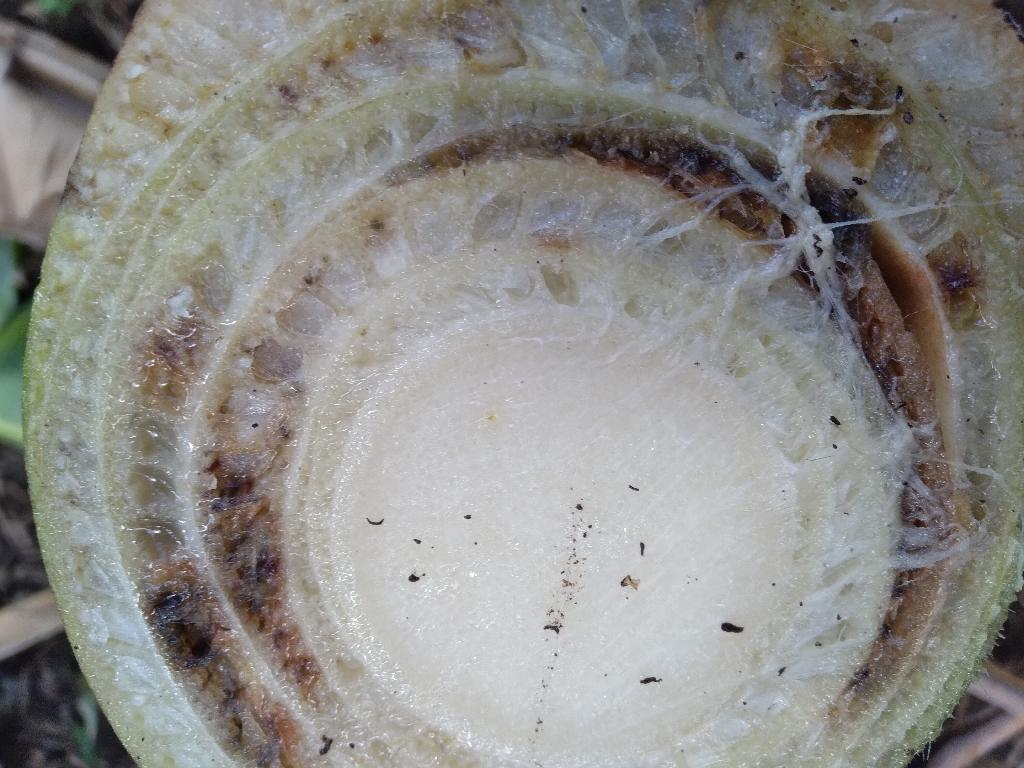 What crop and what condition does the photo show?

banana, fusarium wilt race 1
